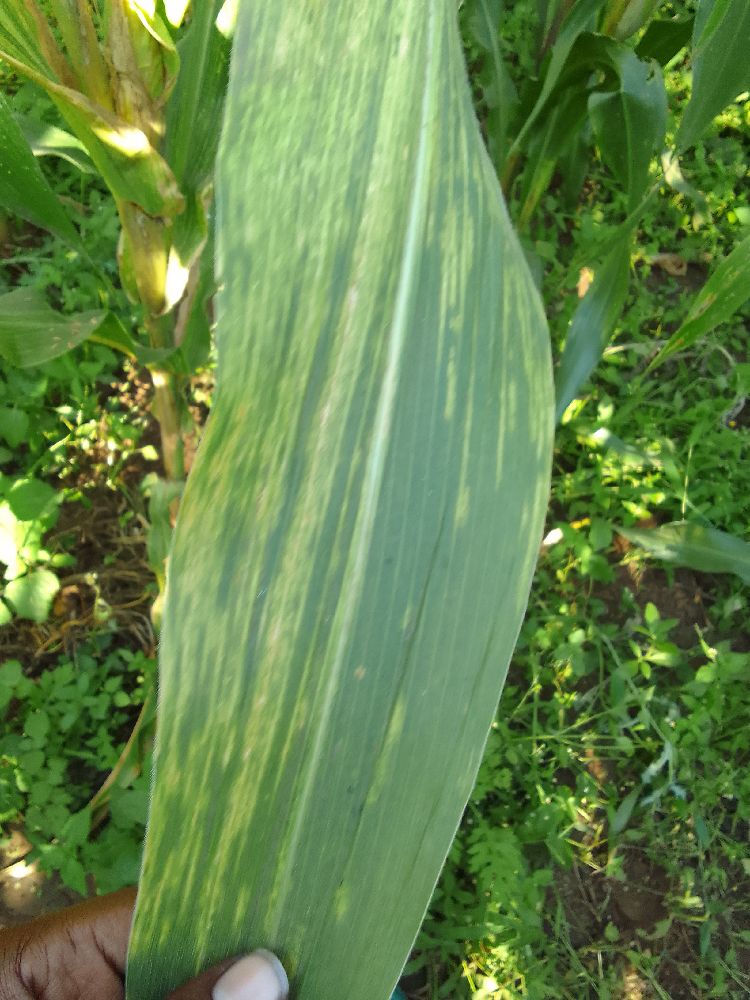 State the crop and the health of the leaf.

maize, maize lethal necrosis
